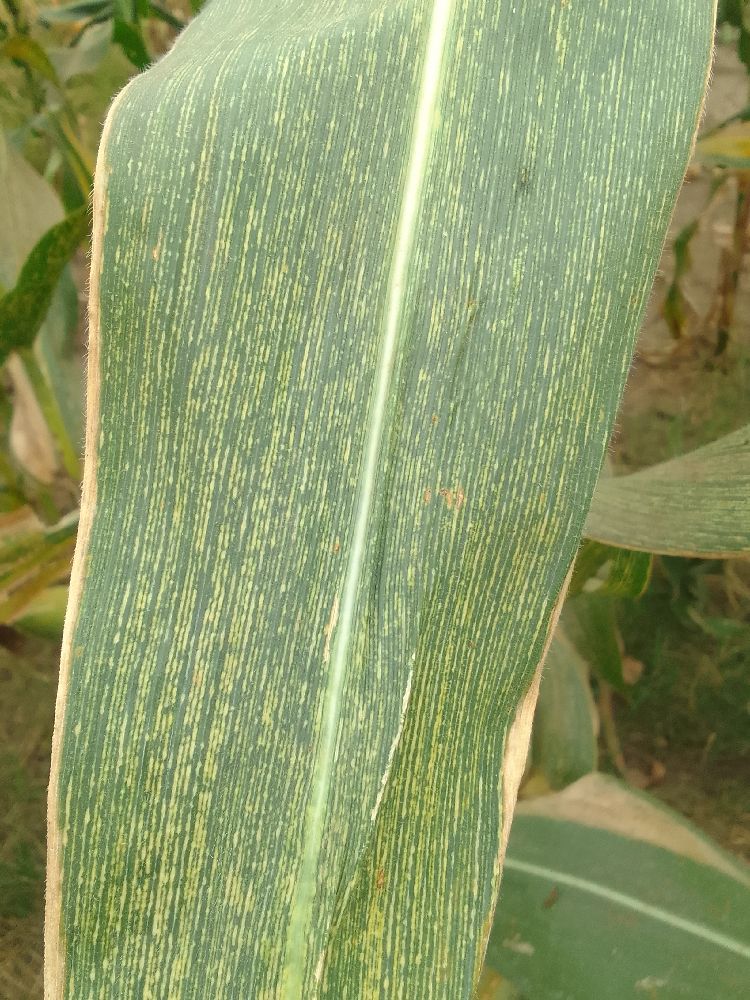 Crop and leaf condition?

maize, maize streak virus
